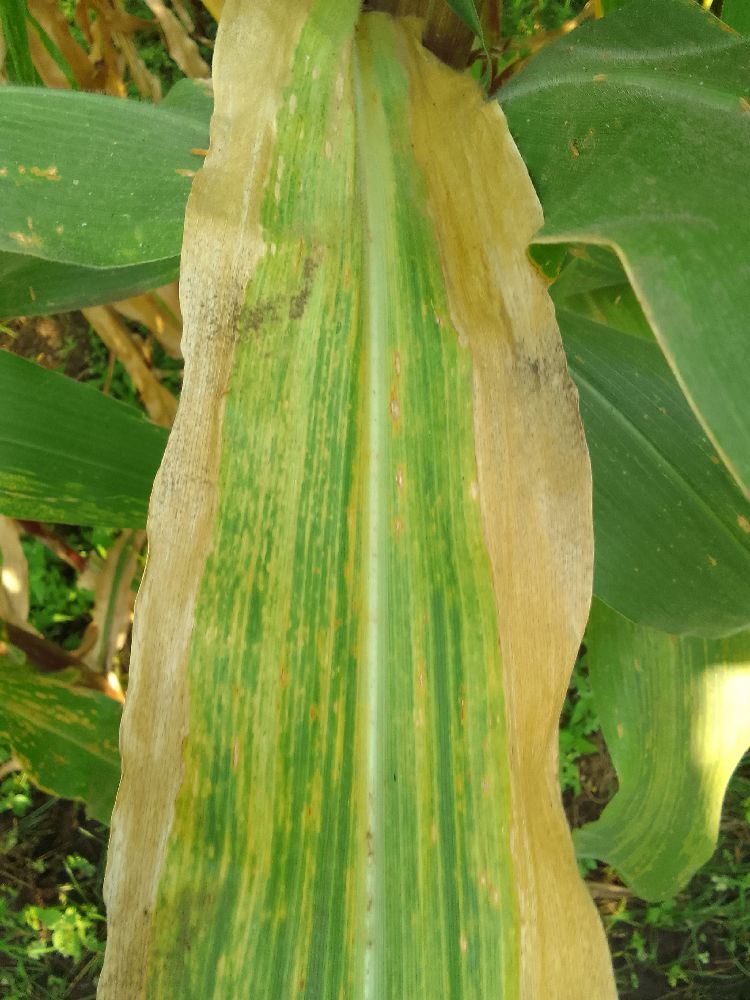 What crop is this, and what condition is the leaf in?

maize, maize lethal necrosis
